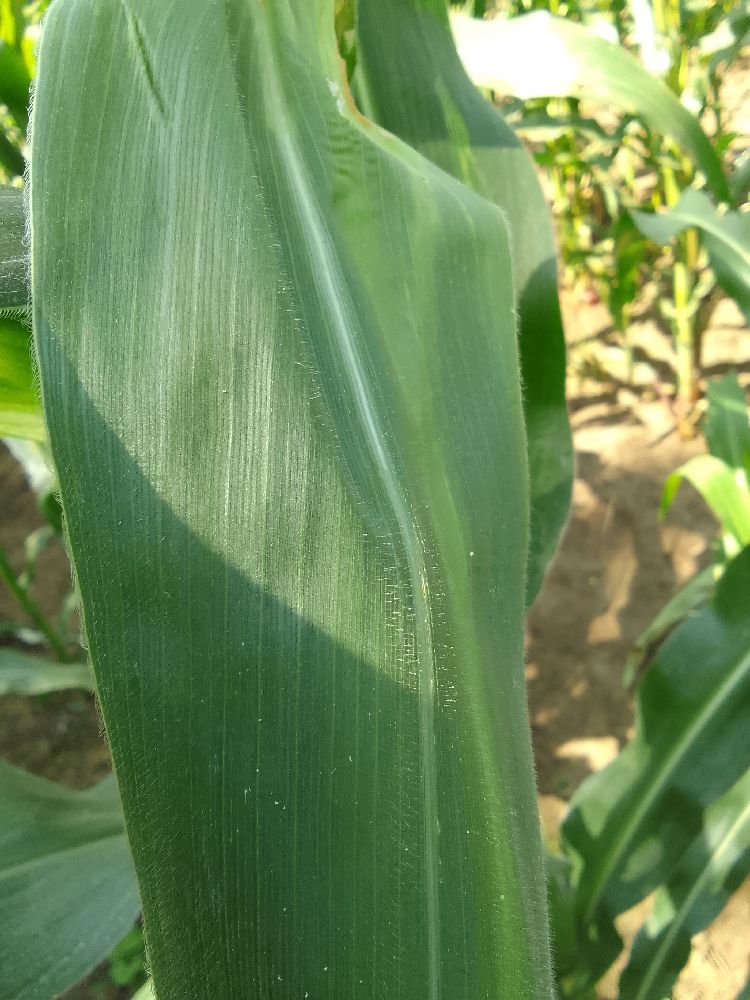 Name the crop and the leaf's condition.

maize, healthy
